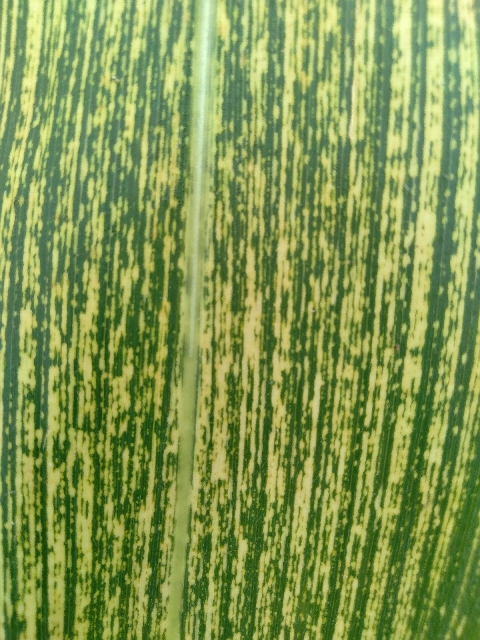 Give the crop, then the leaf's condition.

maize, maize streak virus
